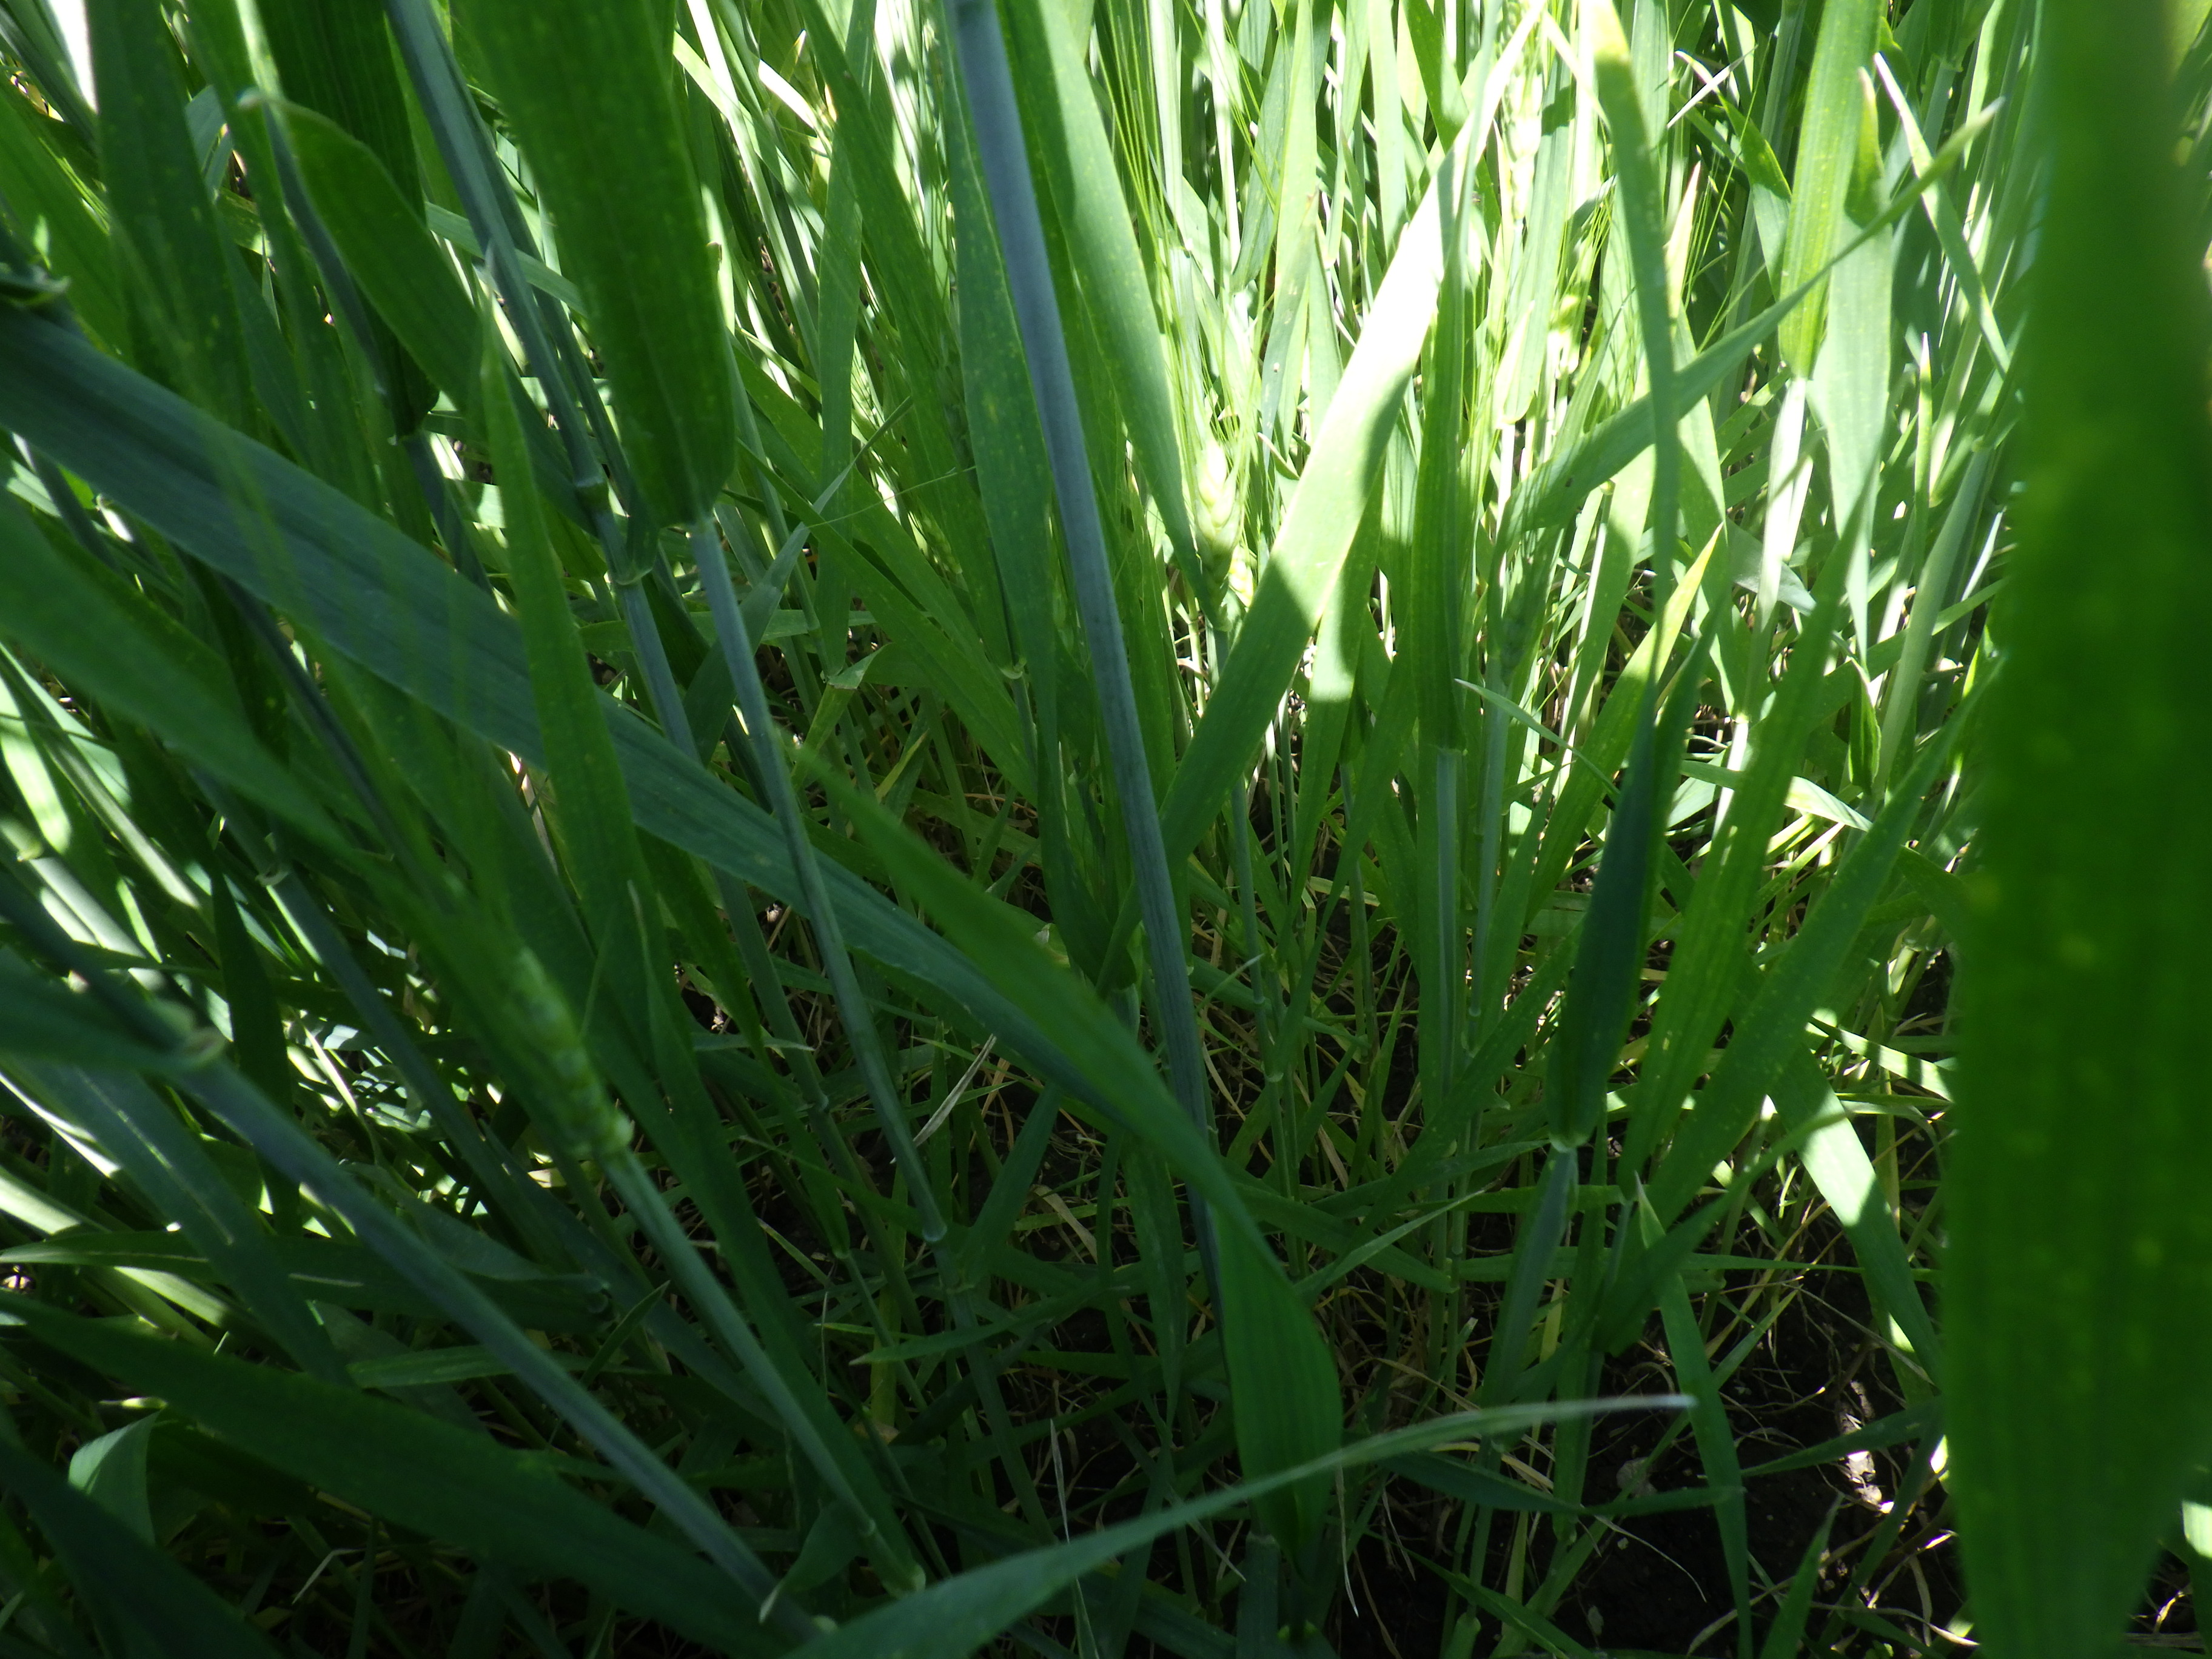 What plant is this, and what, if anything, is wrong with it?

wheat, healthy
